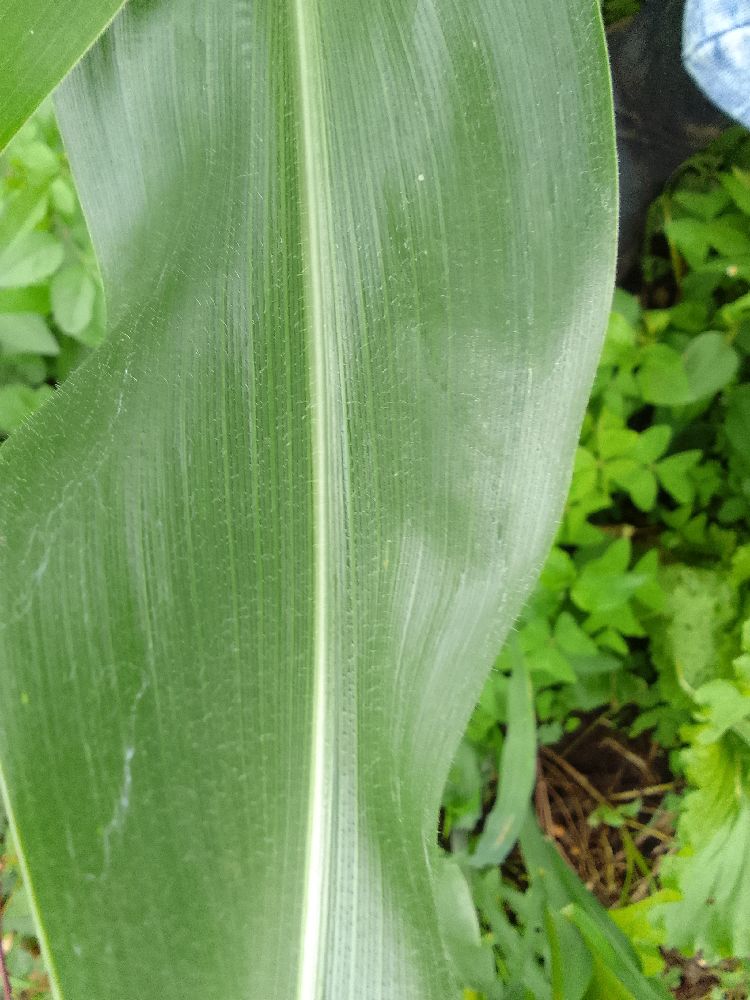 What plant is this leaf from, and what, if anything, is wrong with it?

maize, healthy
